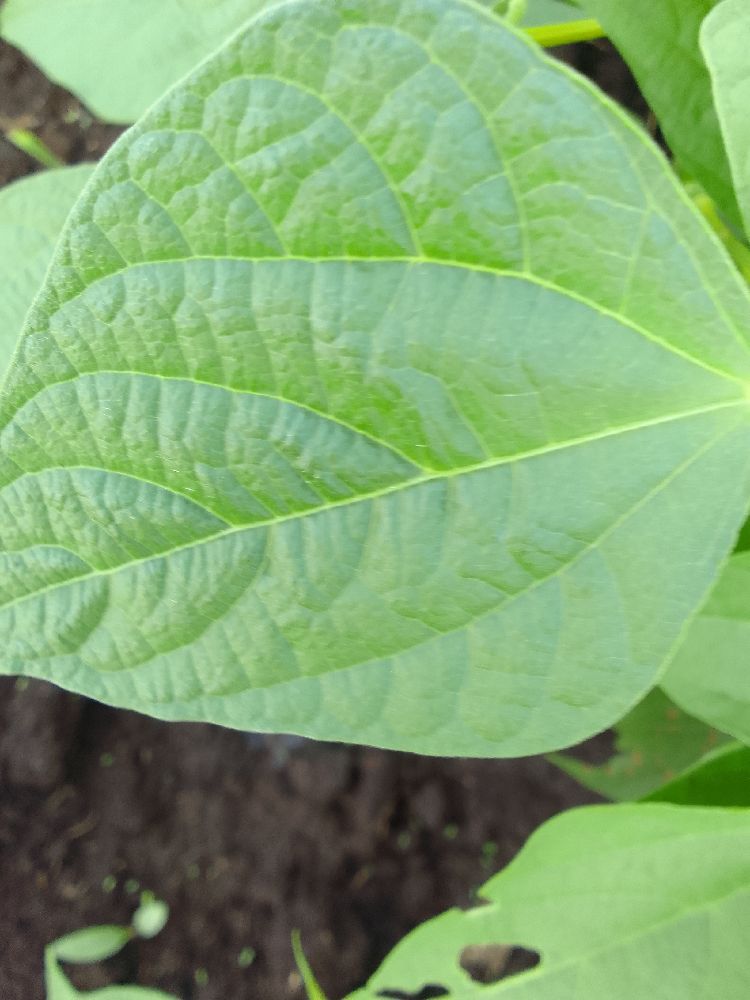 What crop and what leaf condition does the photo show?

common bean, healthy
